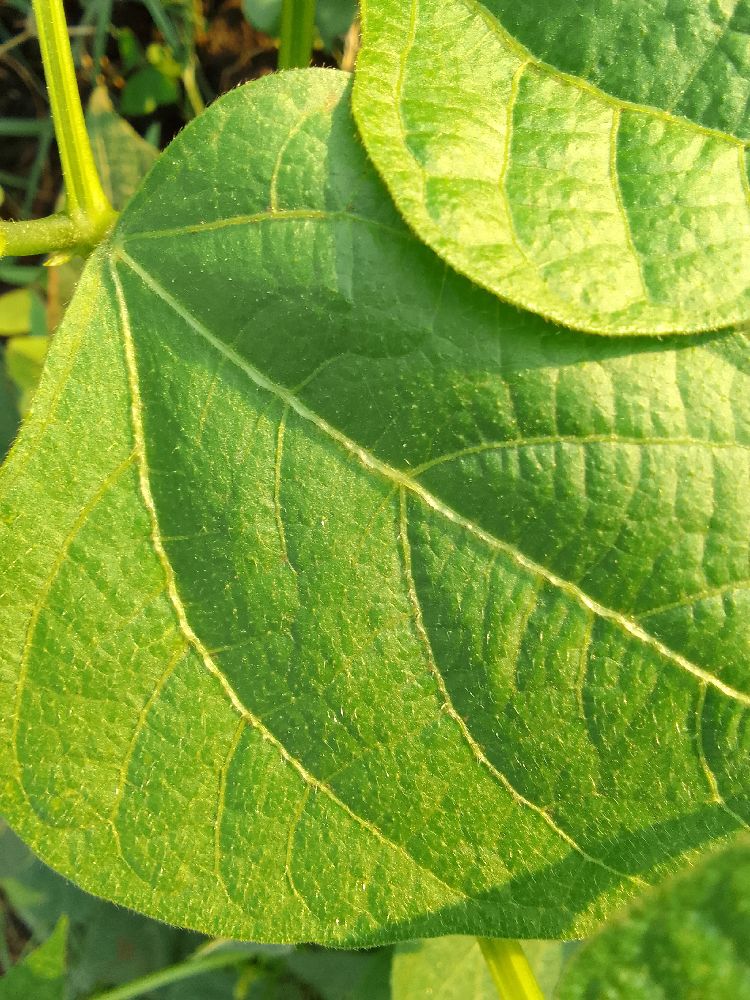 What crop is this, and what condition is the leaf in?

common bean, healthy
